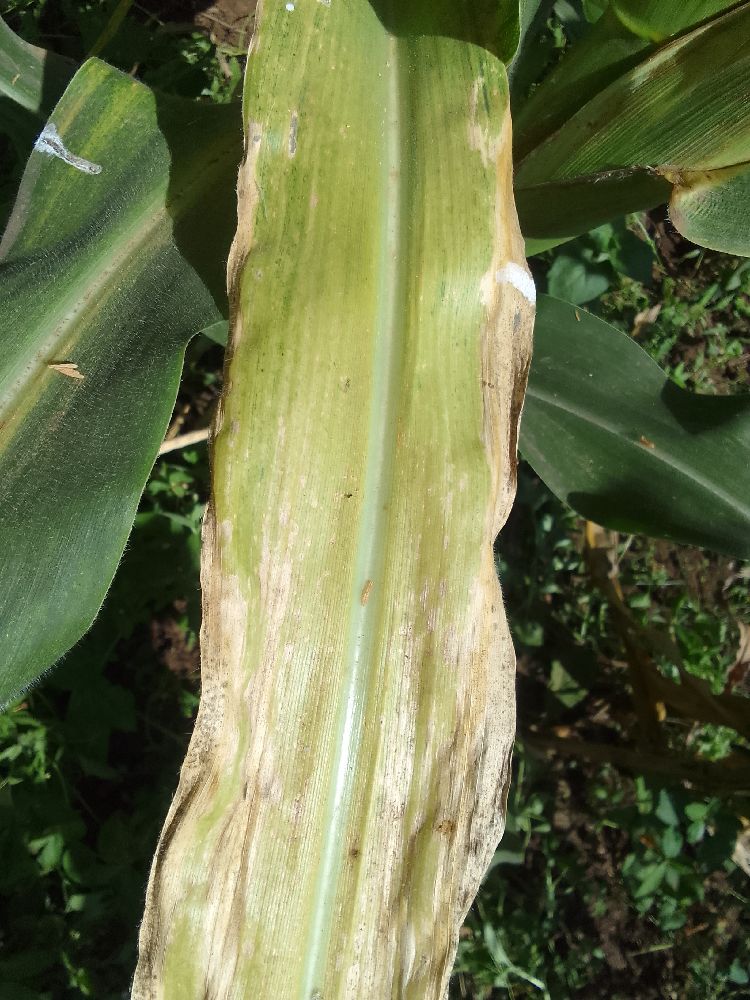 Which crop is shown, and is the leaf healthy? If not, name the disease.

maize, maize lethal necrosis
